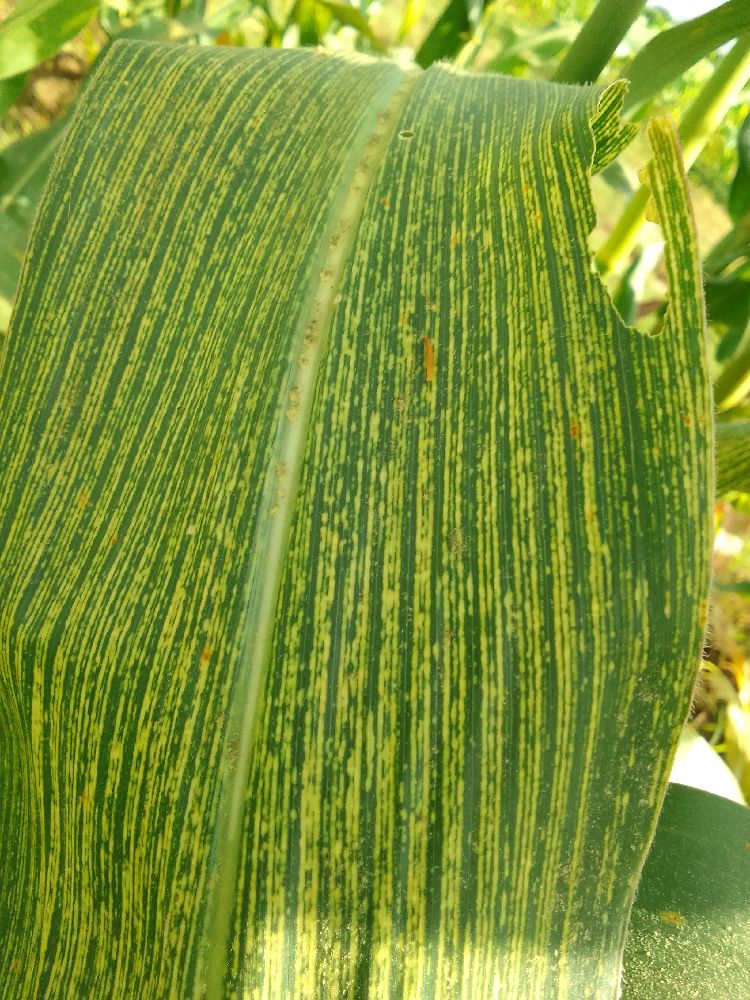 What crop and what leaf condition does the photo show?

maize, maize streak virus
